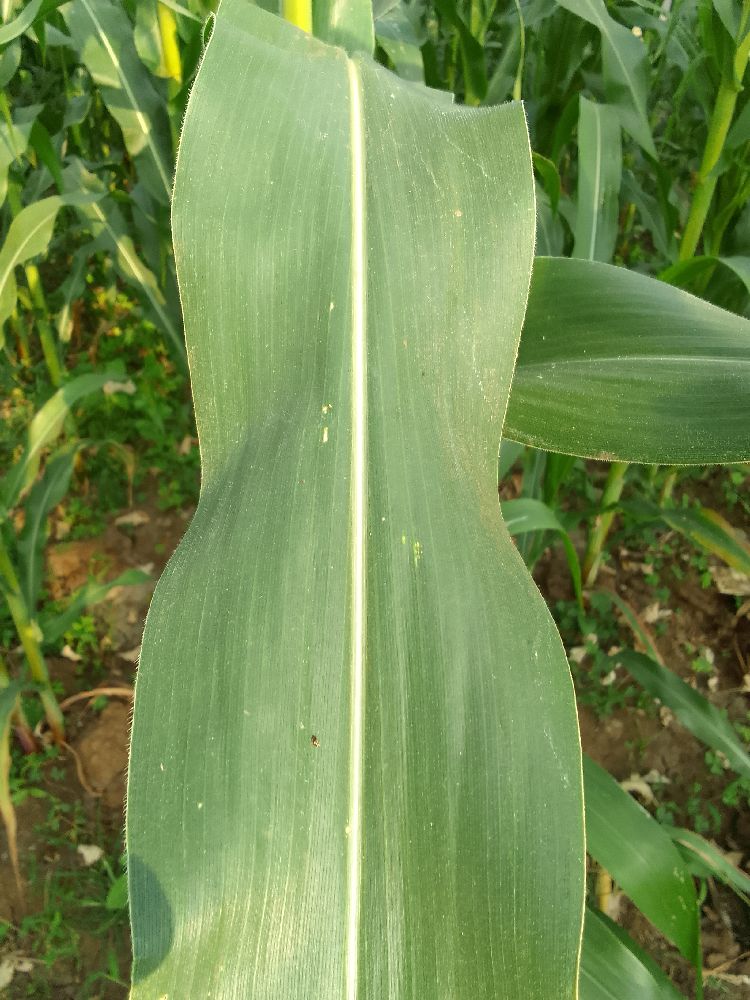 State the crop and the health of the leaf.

maize, healthy
